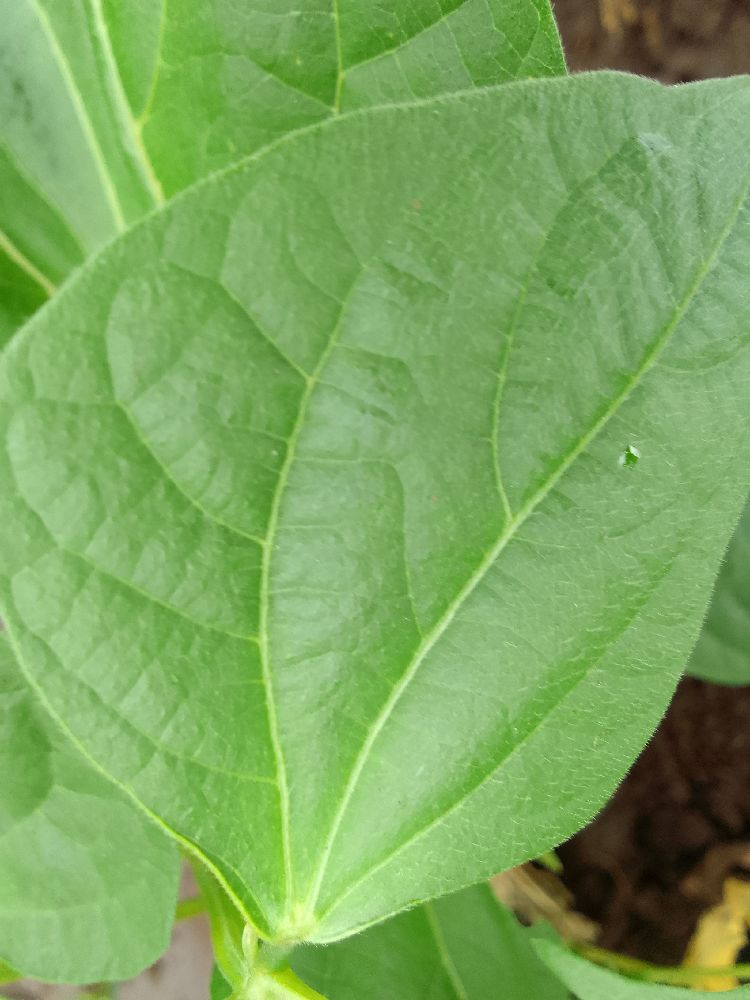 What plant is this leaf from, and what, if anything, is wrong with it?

common bean, healthy
